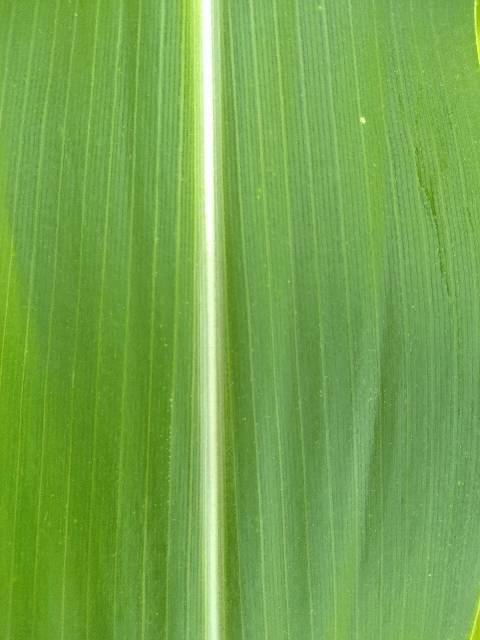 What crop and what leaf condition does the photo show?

maize, healthy
